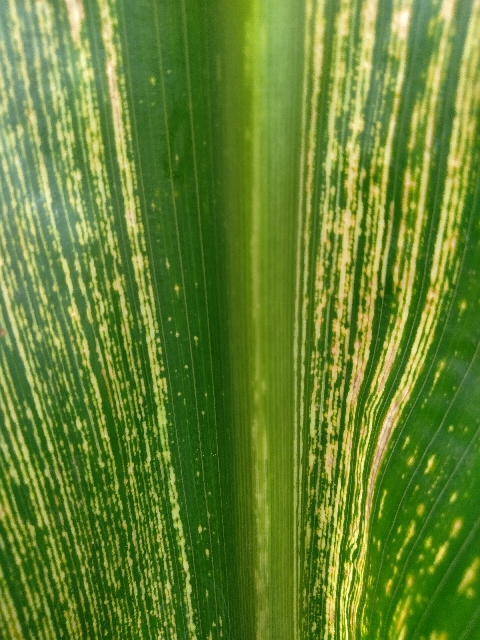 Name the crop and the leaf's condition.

maize, maize streak virus
